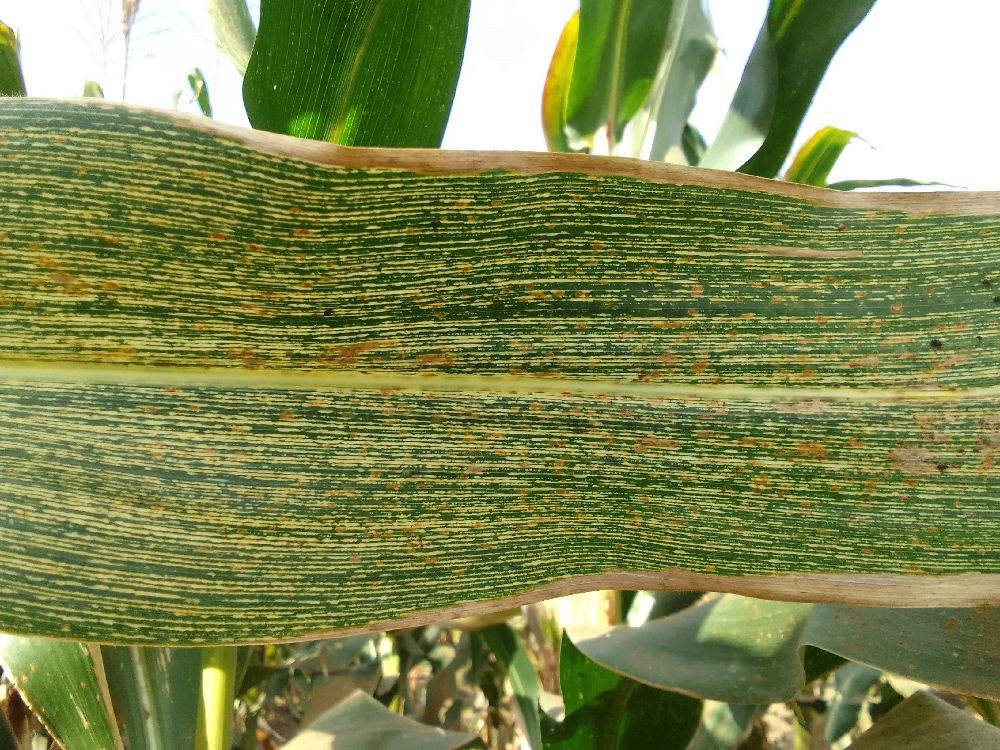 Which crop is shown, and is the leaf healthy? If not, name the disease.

maize, maize streak virus
